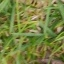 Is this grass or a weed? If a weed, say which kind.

grass
